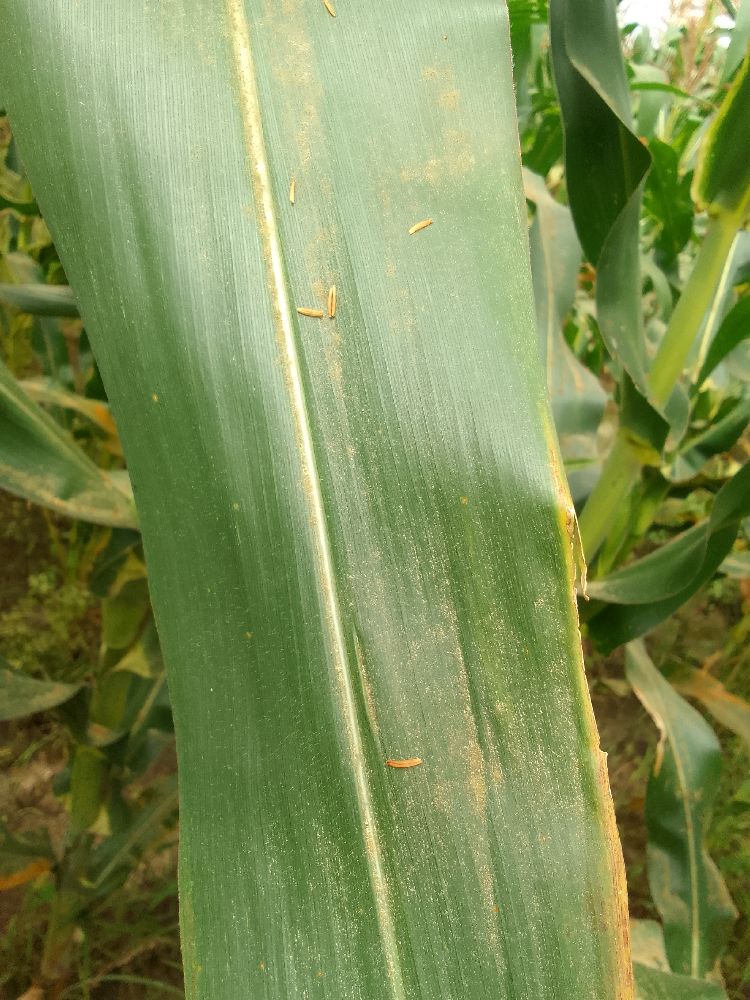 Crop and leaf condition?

maize, healthy
